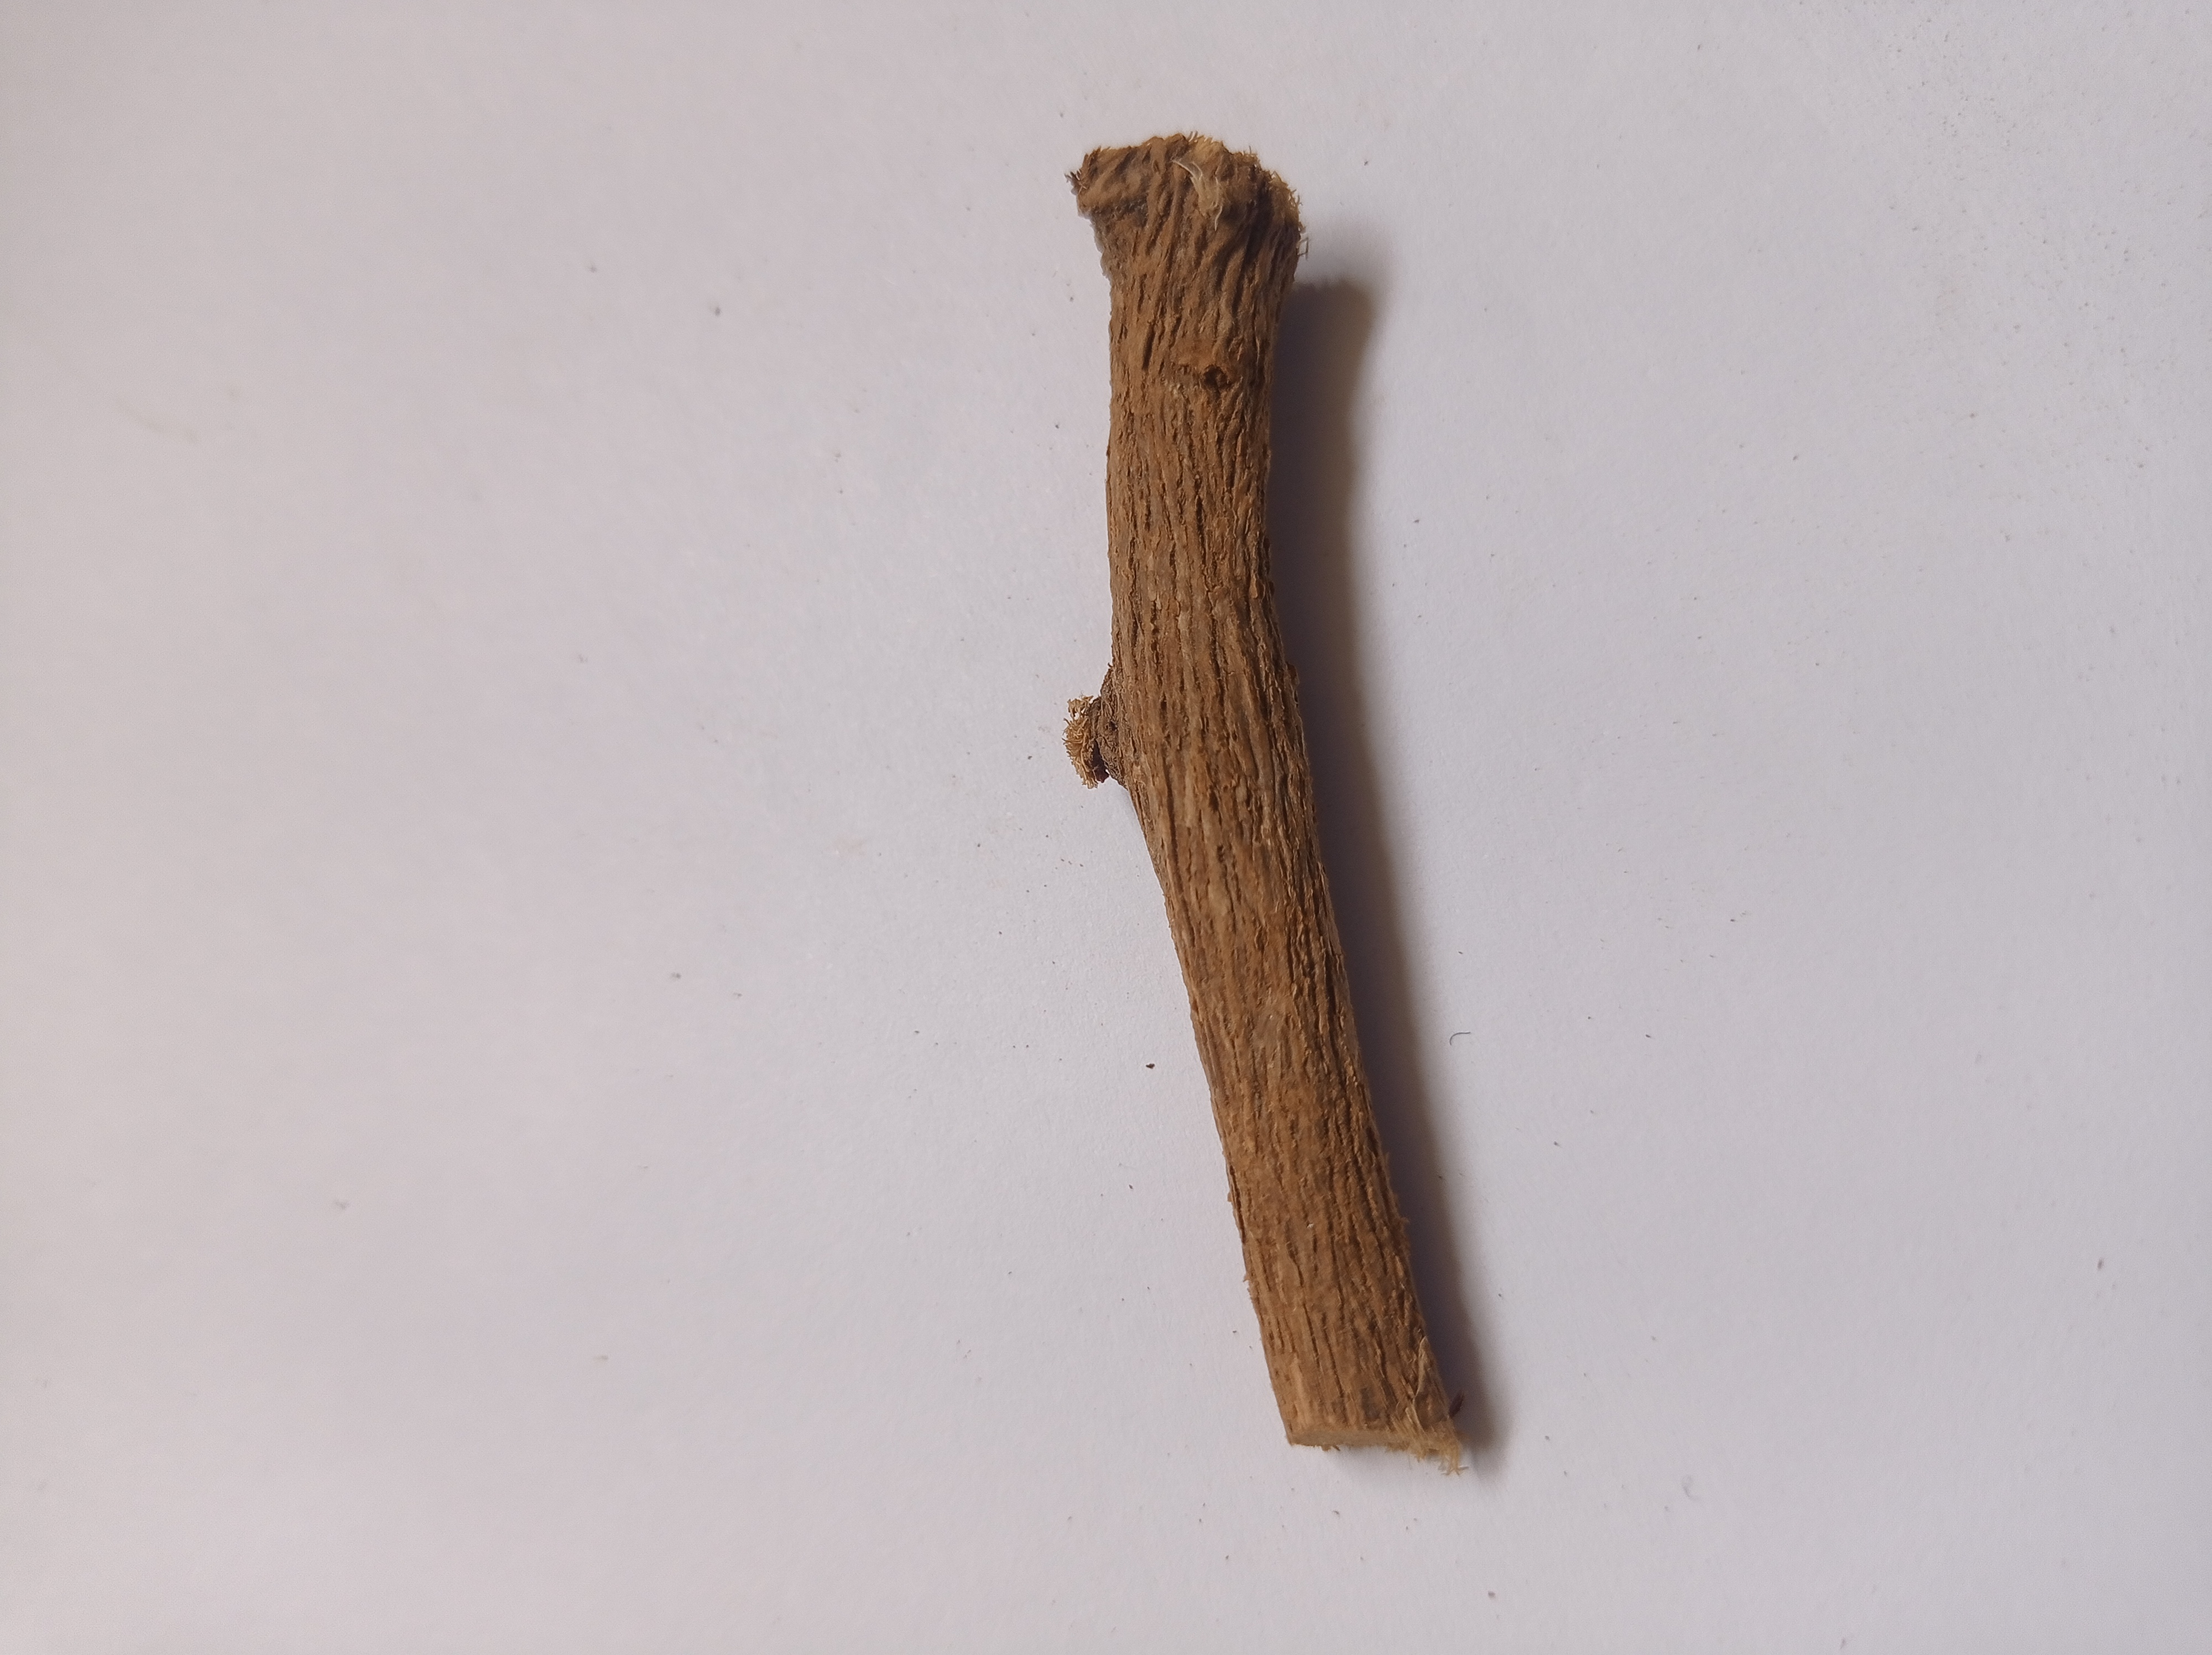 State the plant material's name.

jesthamadh
